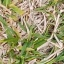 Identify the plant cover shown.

grass
